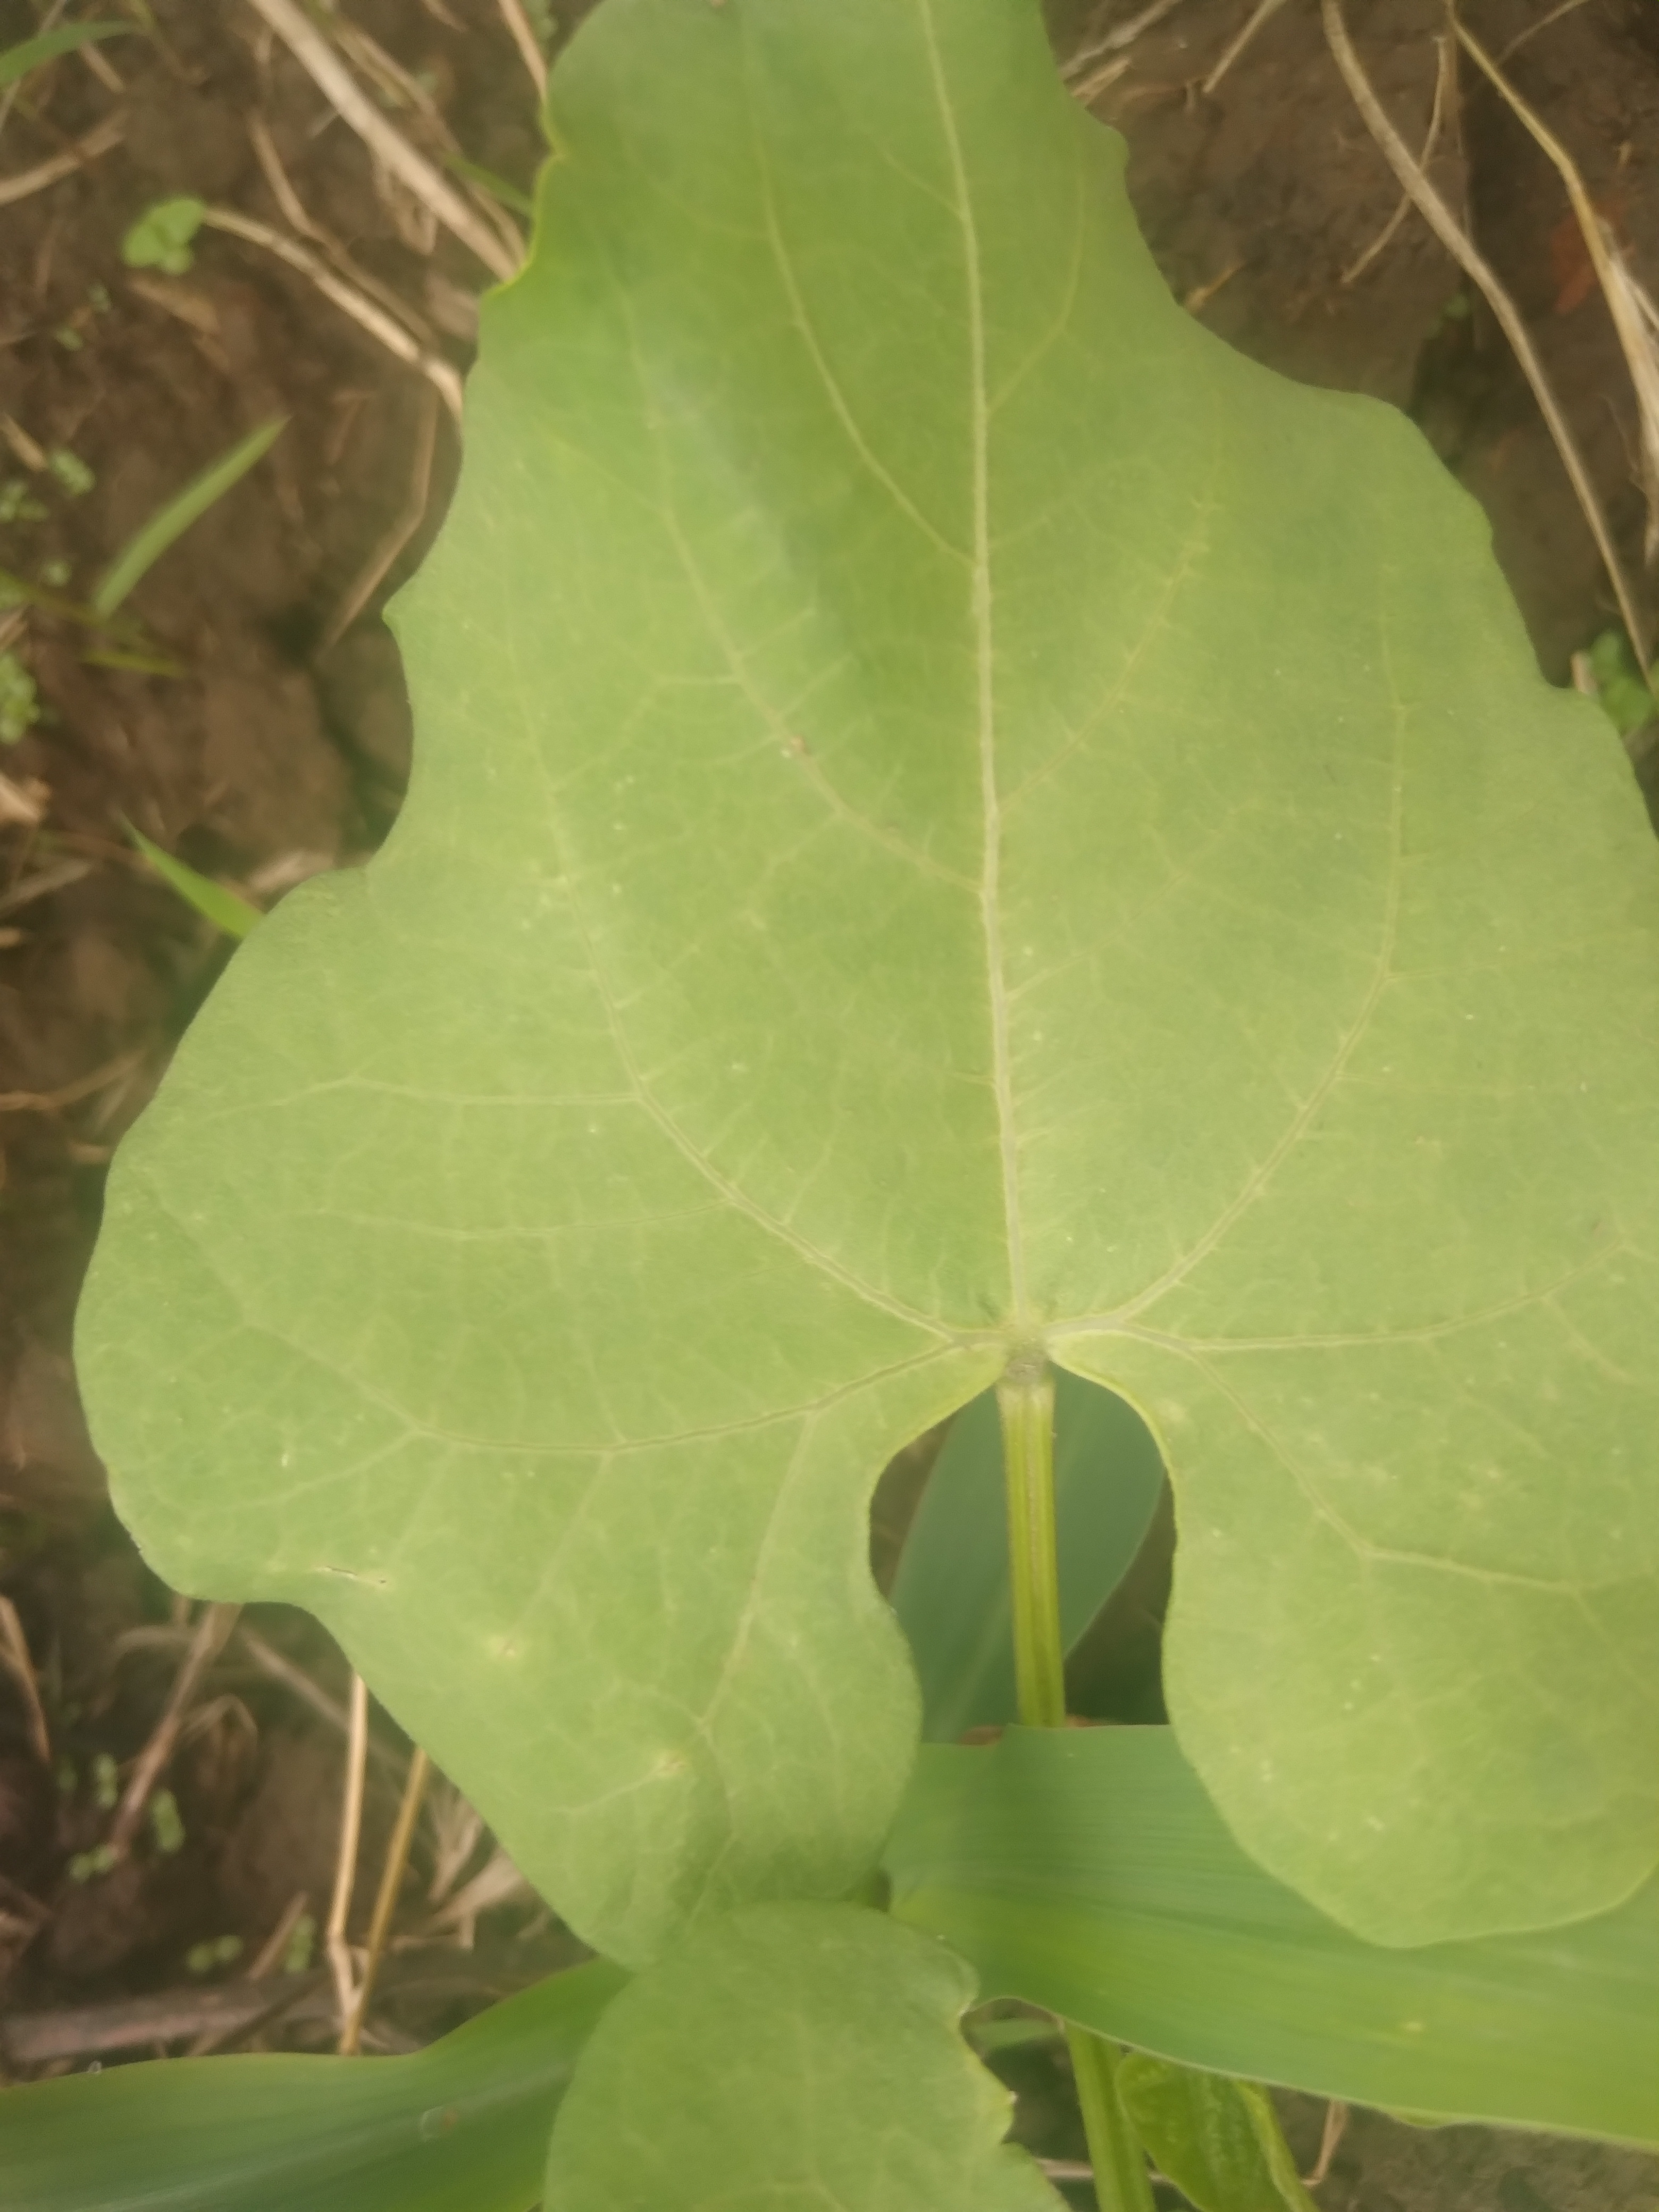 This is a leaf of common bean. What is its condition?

healthy
